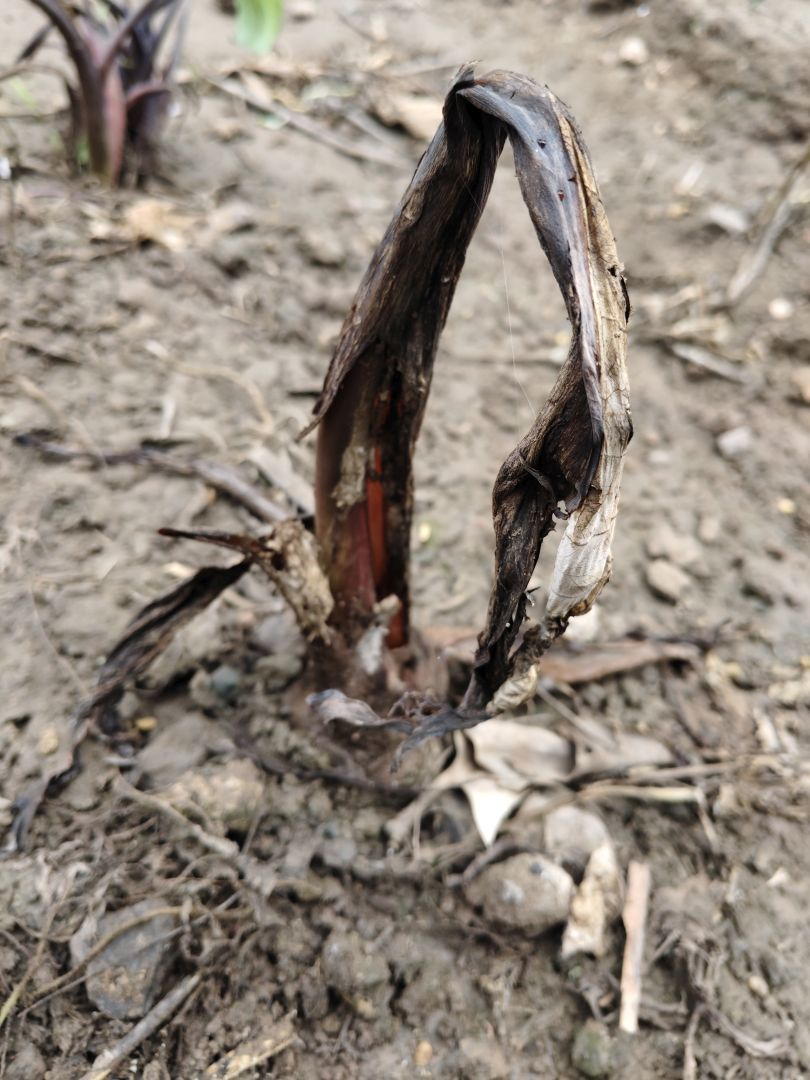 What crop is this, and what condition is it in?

taro, root rot
